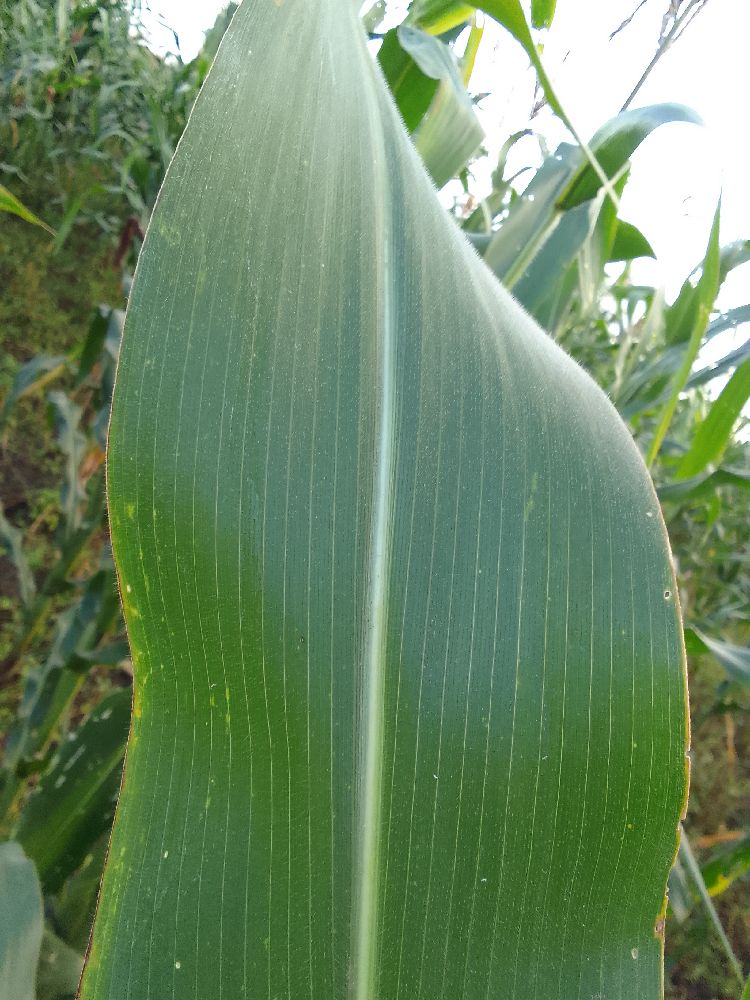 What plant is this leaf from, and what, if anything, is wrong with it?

maize, healthy
